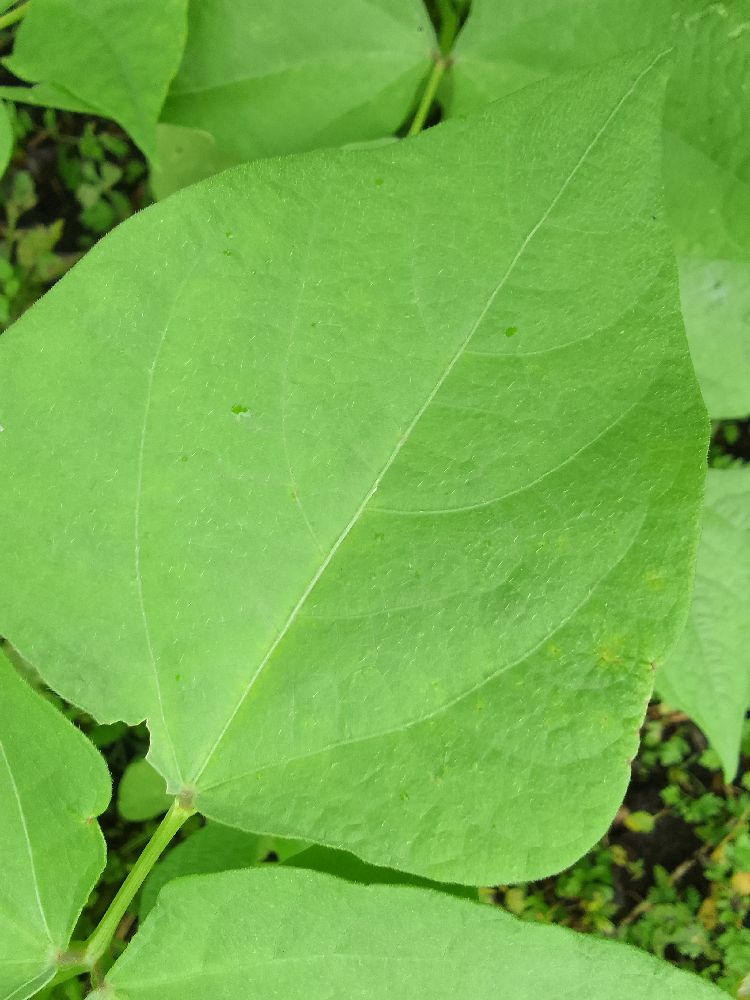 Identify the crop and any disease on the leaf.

common bean, healthy
